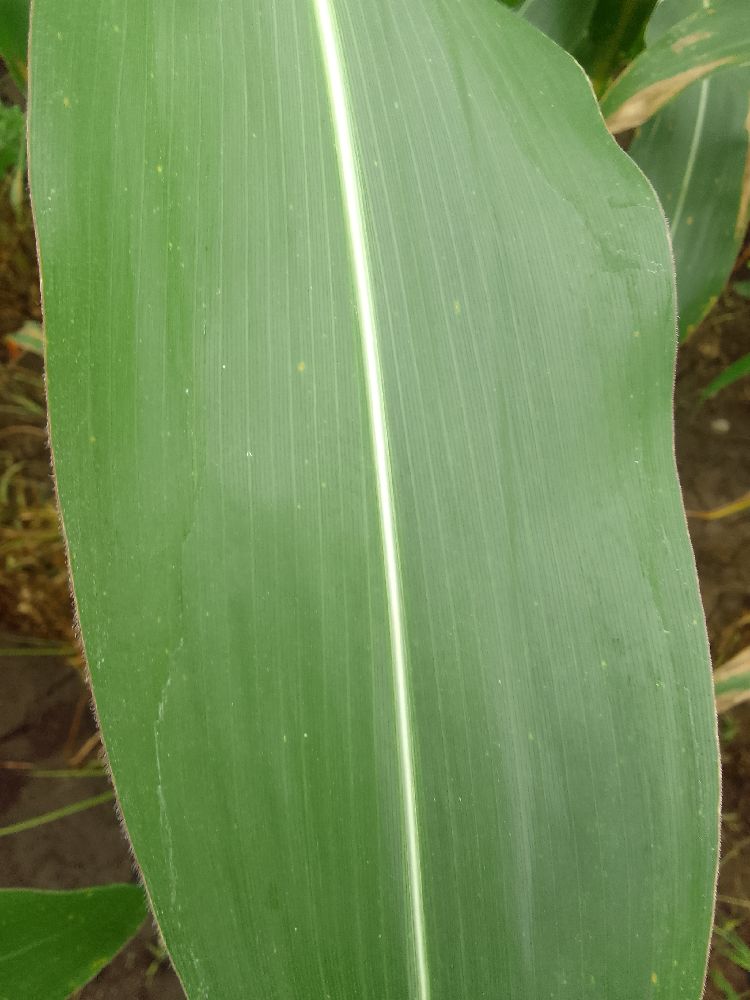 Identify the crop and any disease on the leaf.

maize, healthy
